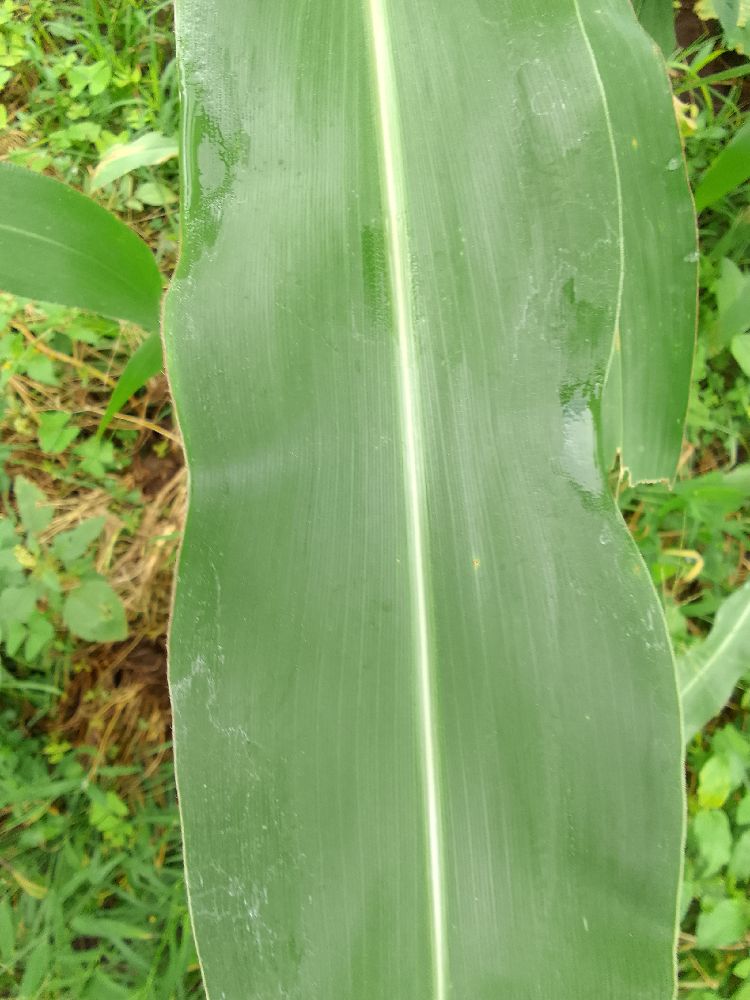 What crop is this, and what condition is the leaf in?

maize, healthy
